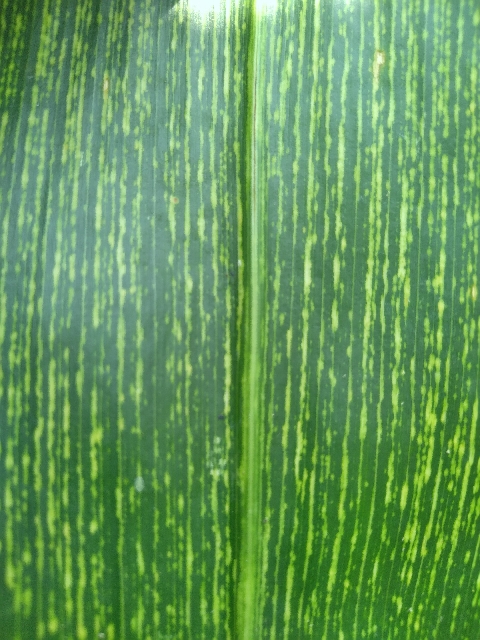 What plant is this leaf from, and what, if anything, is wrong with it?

maize, maize streak virus
